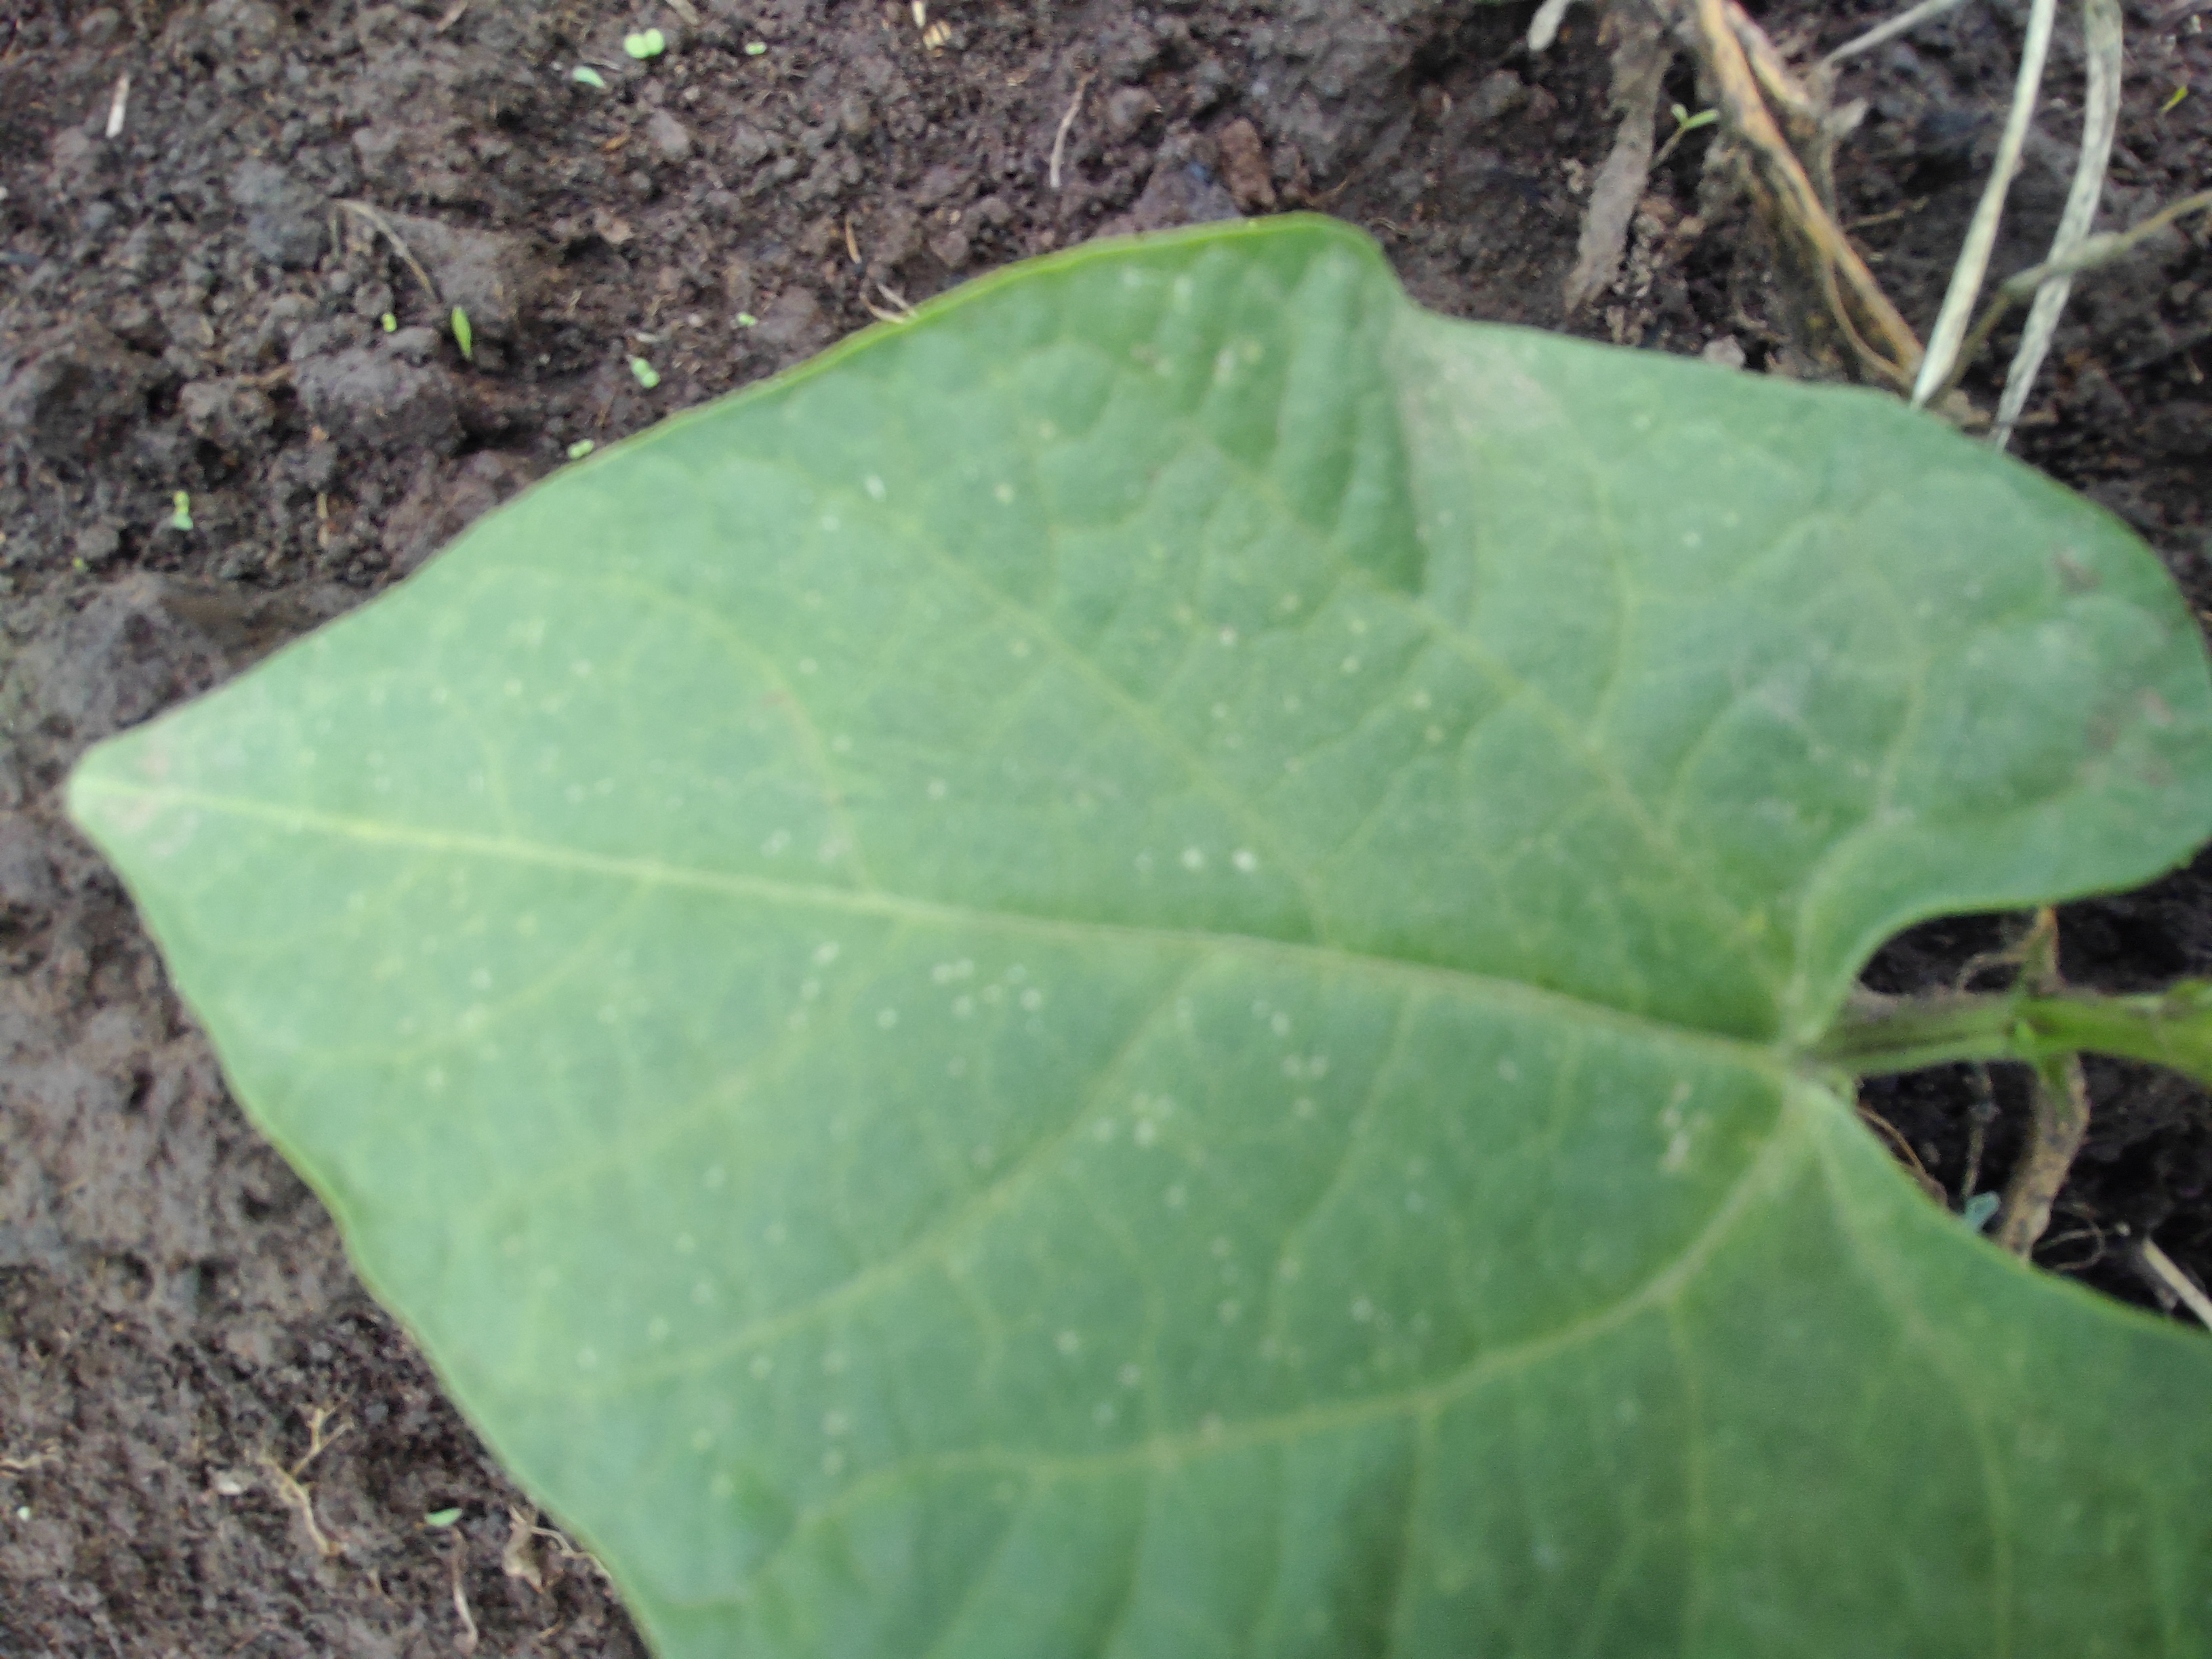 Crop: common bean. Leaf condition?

healthy
